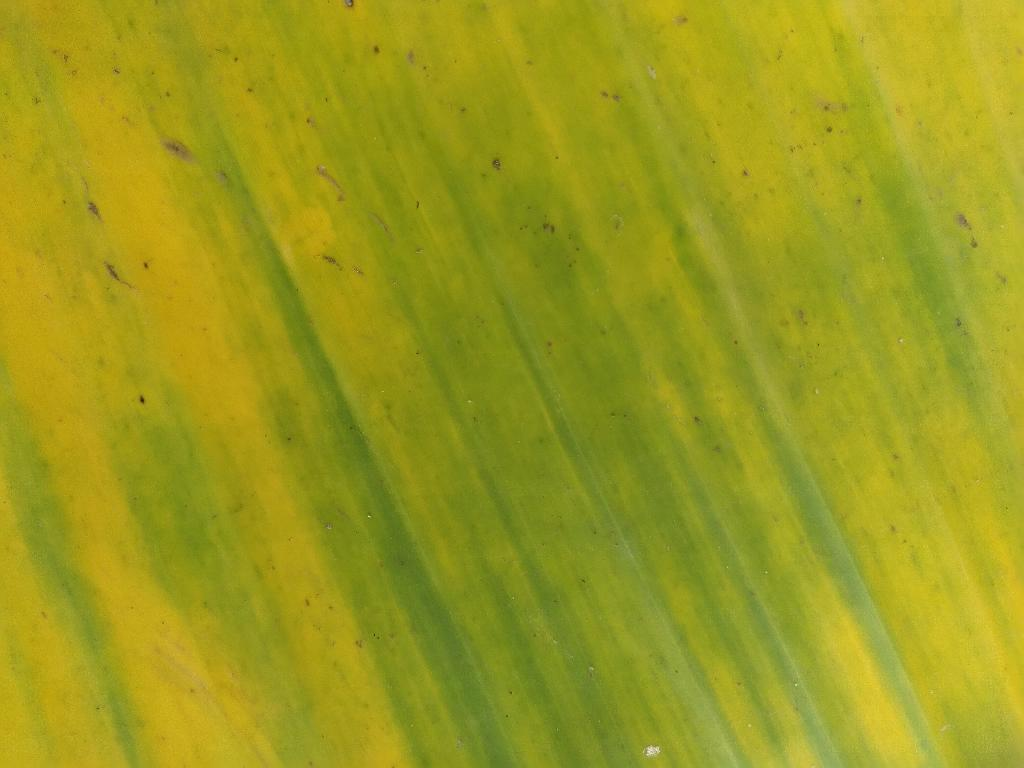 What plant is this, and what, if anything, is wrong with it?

banana, fusarium wilt race 1
